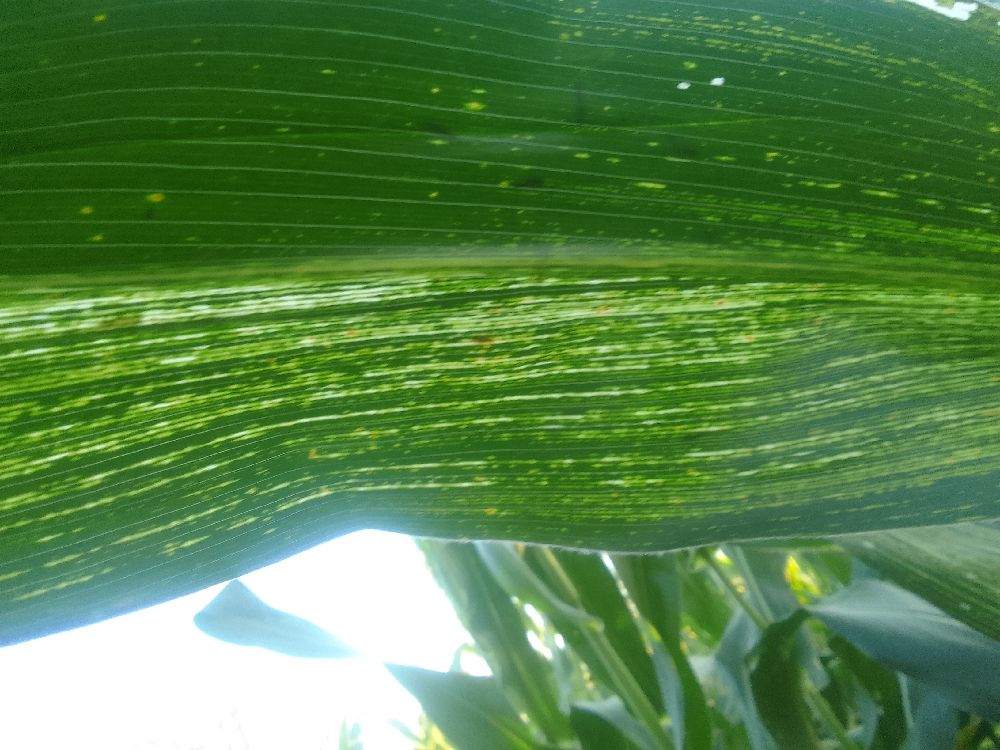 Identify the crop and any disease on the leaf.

maize, maize streak virus
